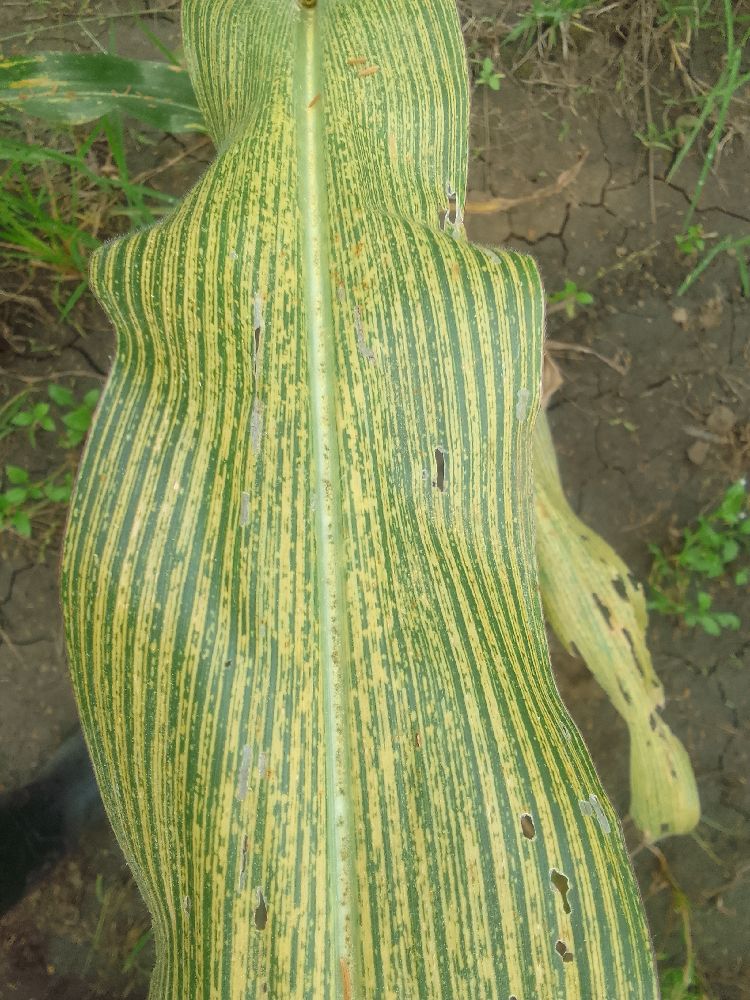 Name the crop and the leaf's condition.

maize, maize streak virus
